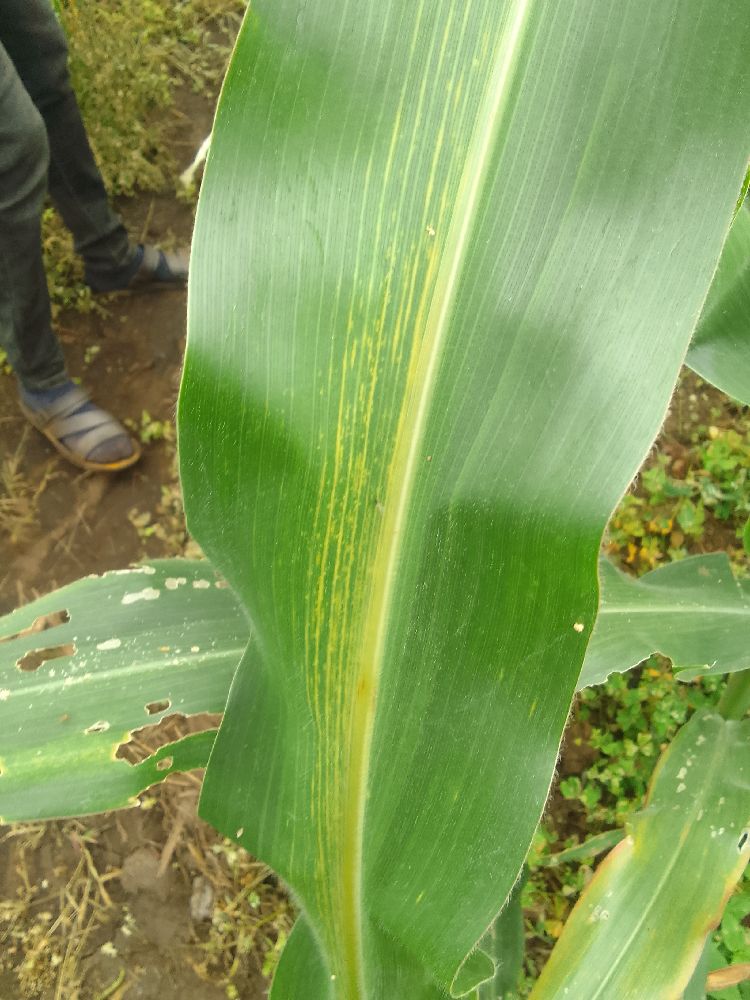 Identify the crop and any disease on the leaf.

maize, maize lethal necrosis
